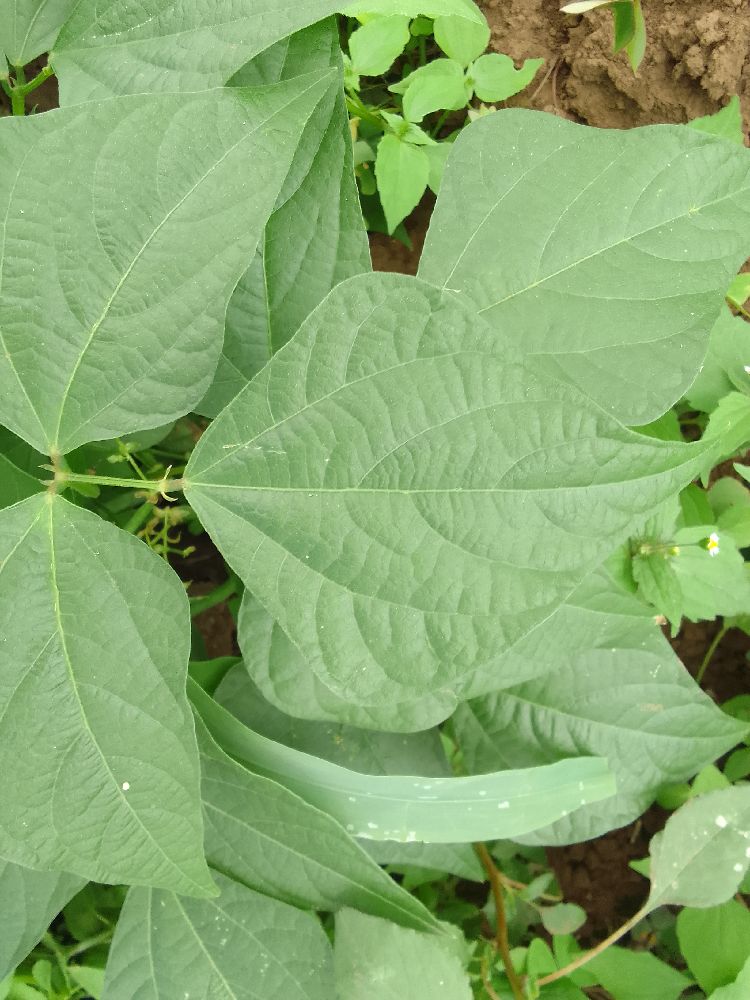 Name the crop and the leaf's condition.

common bean, healthy
